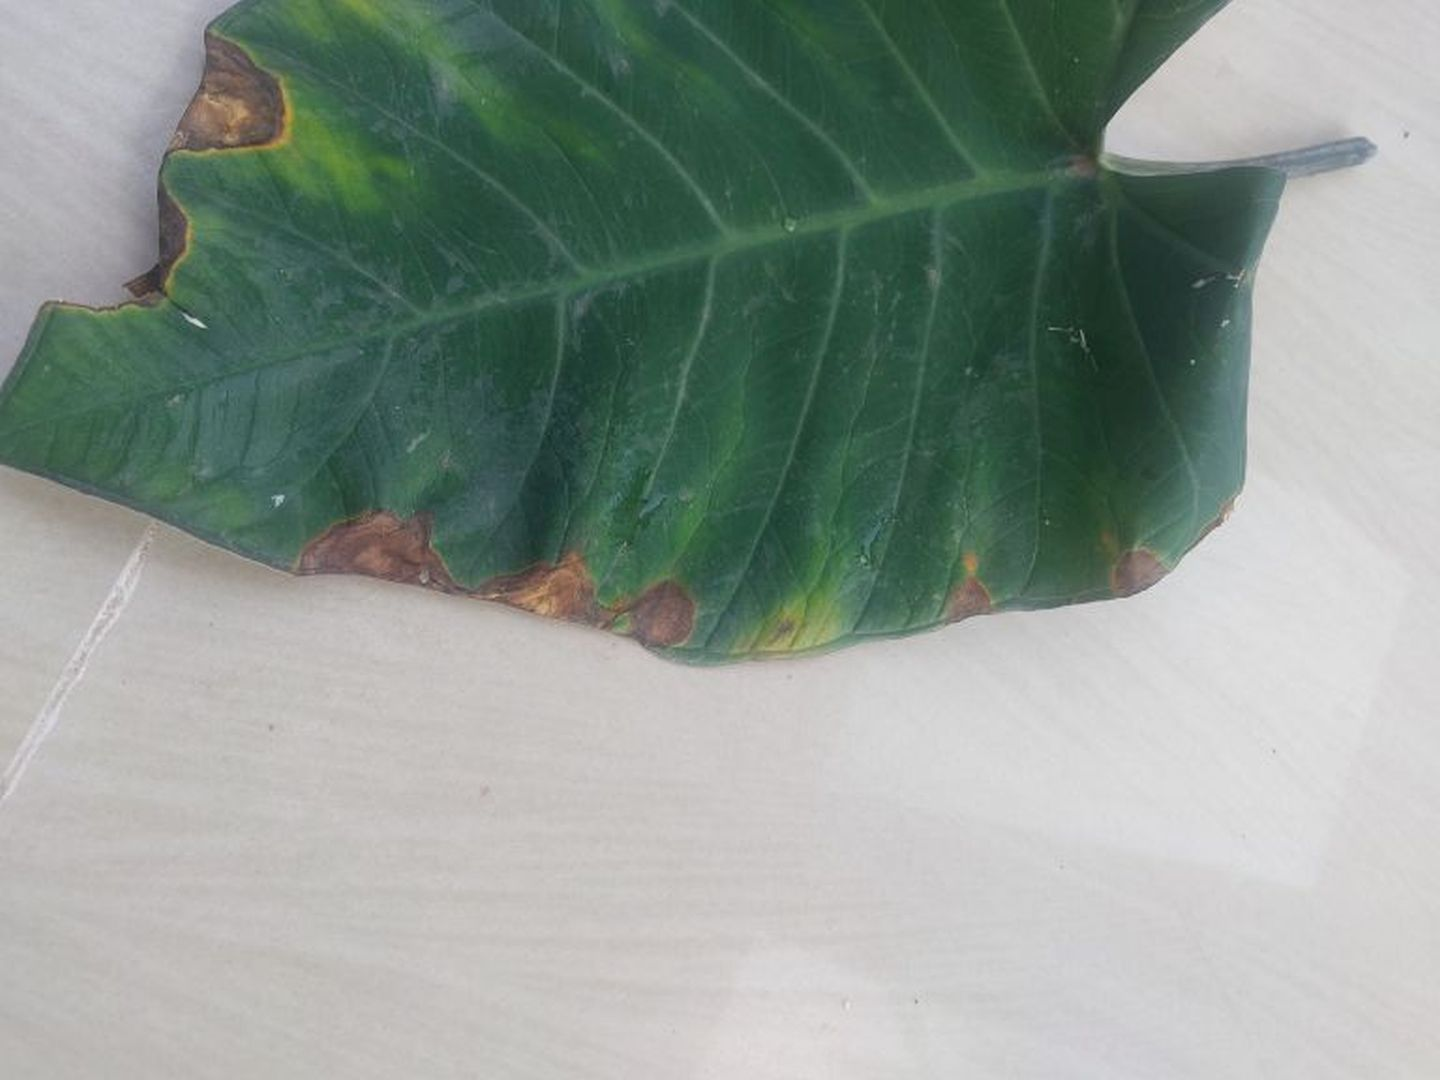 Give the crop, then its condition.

taro, leaf blight
